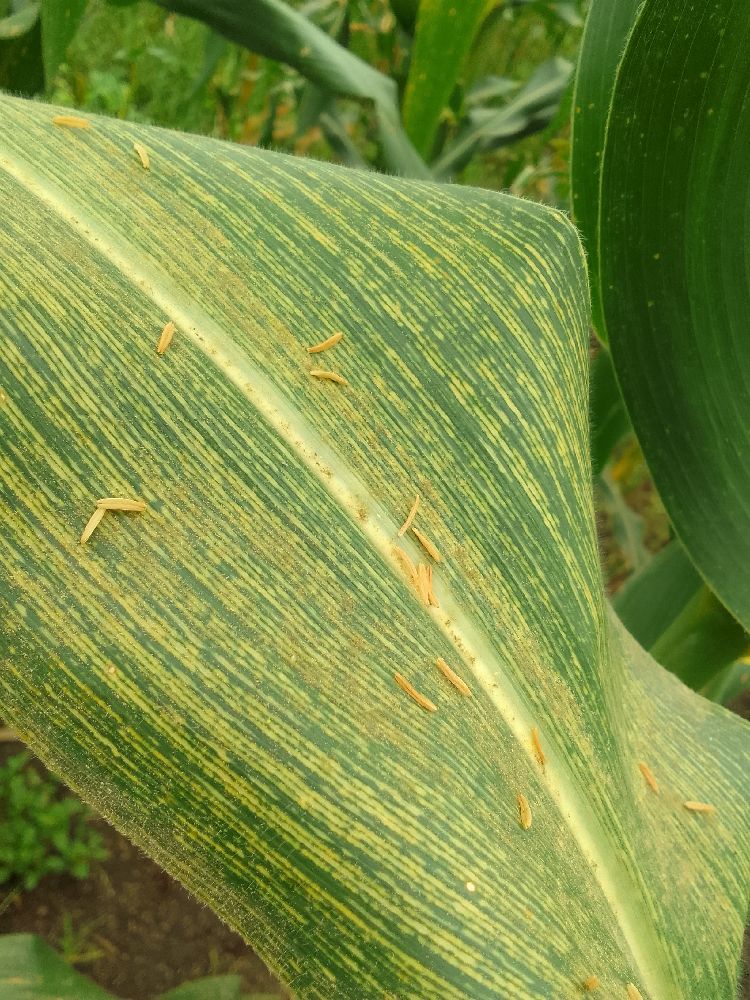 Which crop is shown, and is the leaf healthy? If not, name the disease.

maize, maize streak virus
